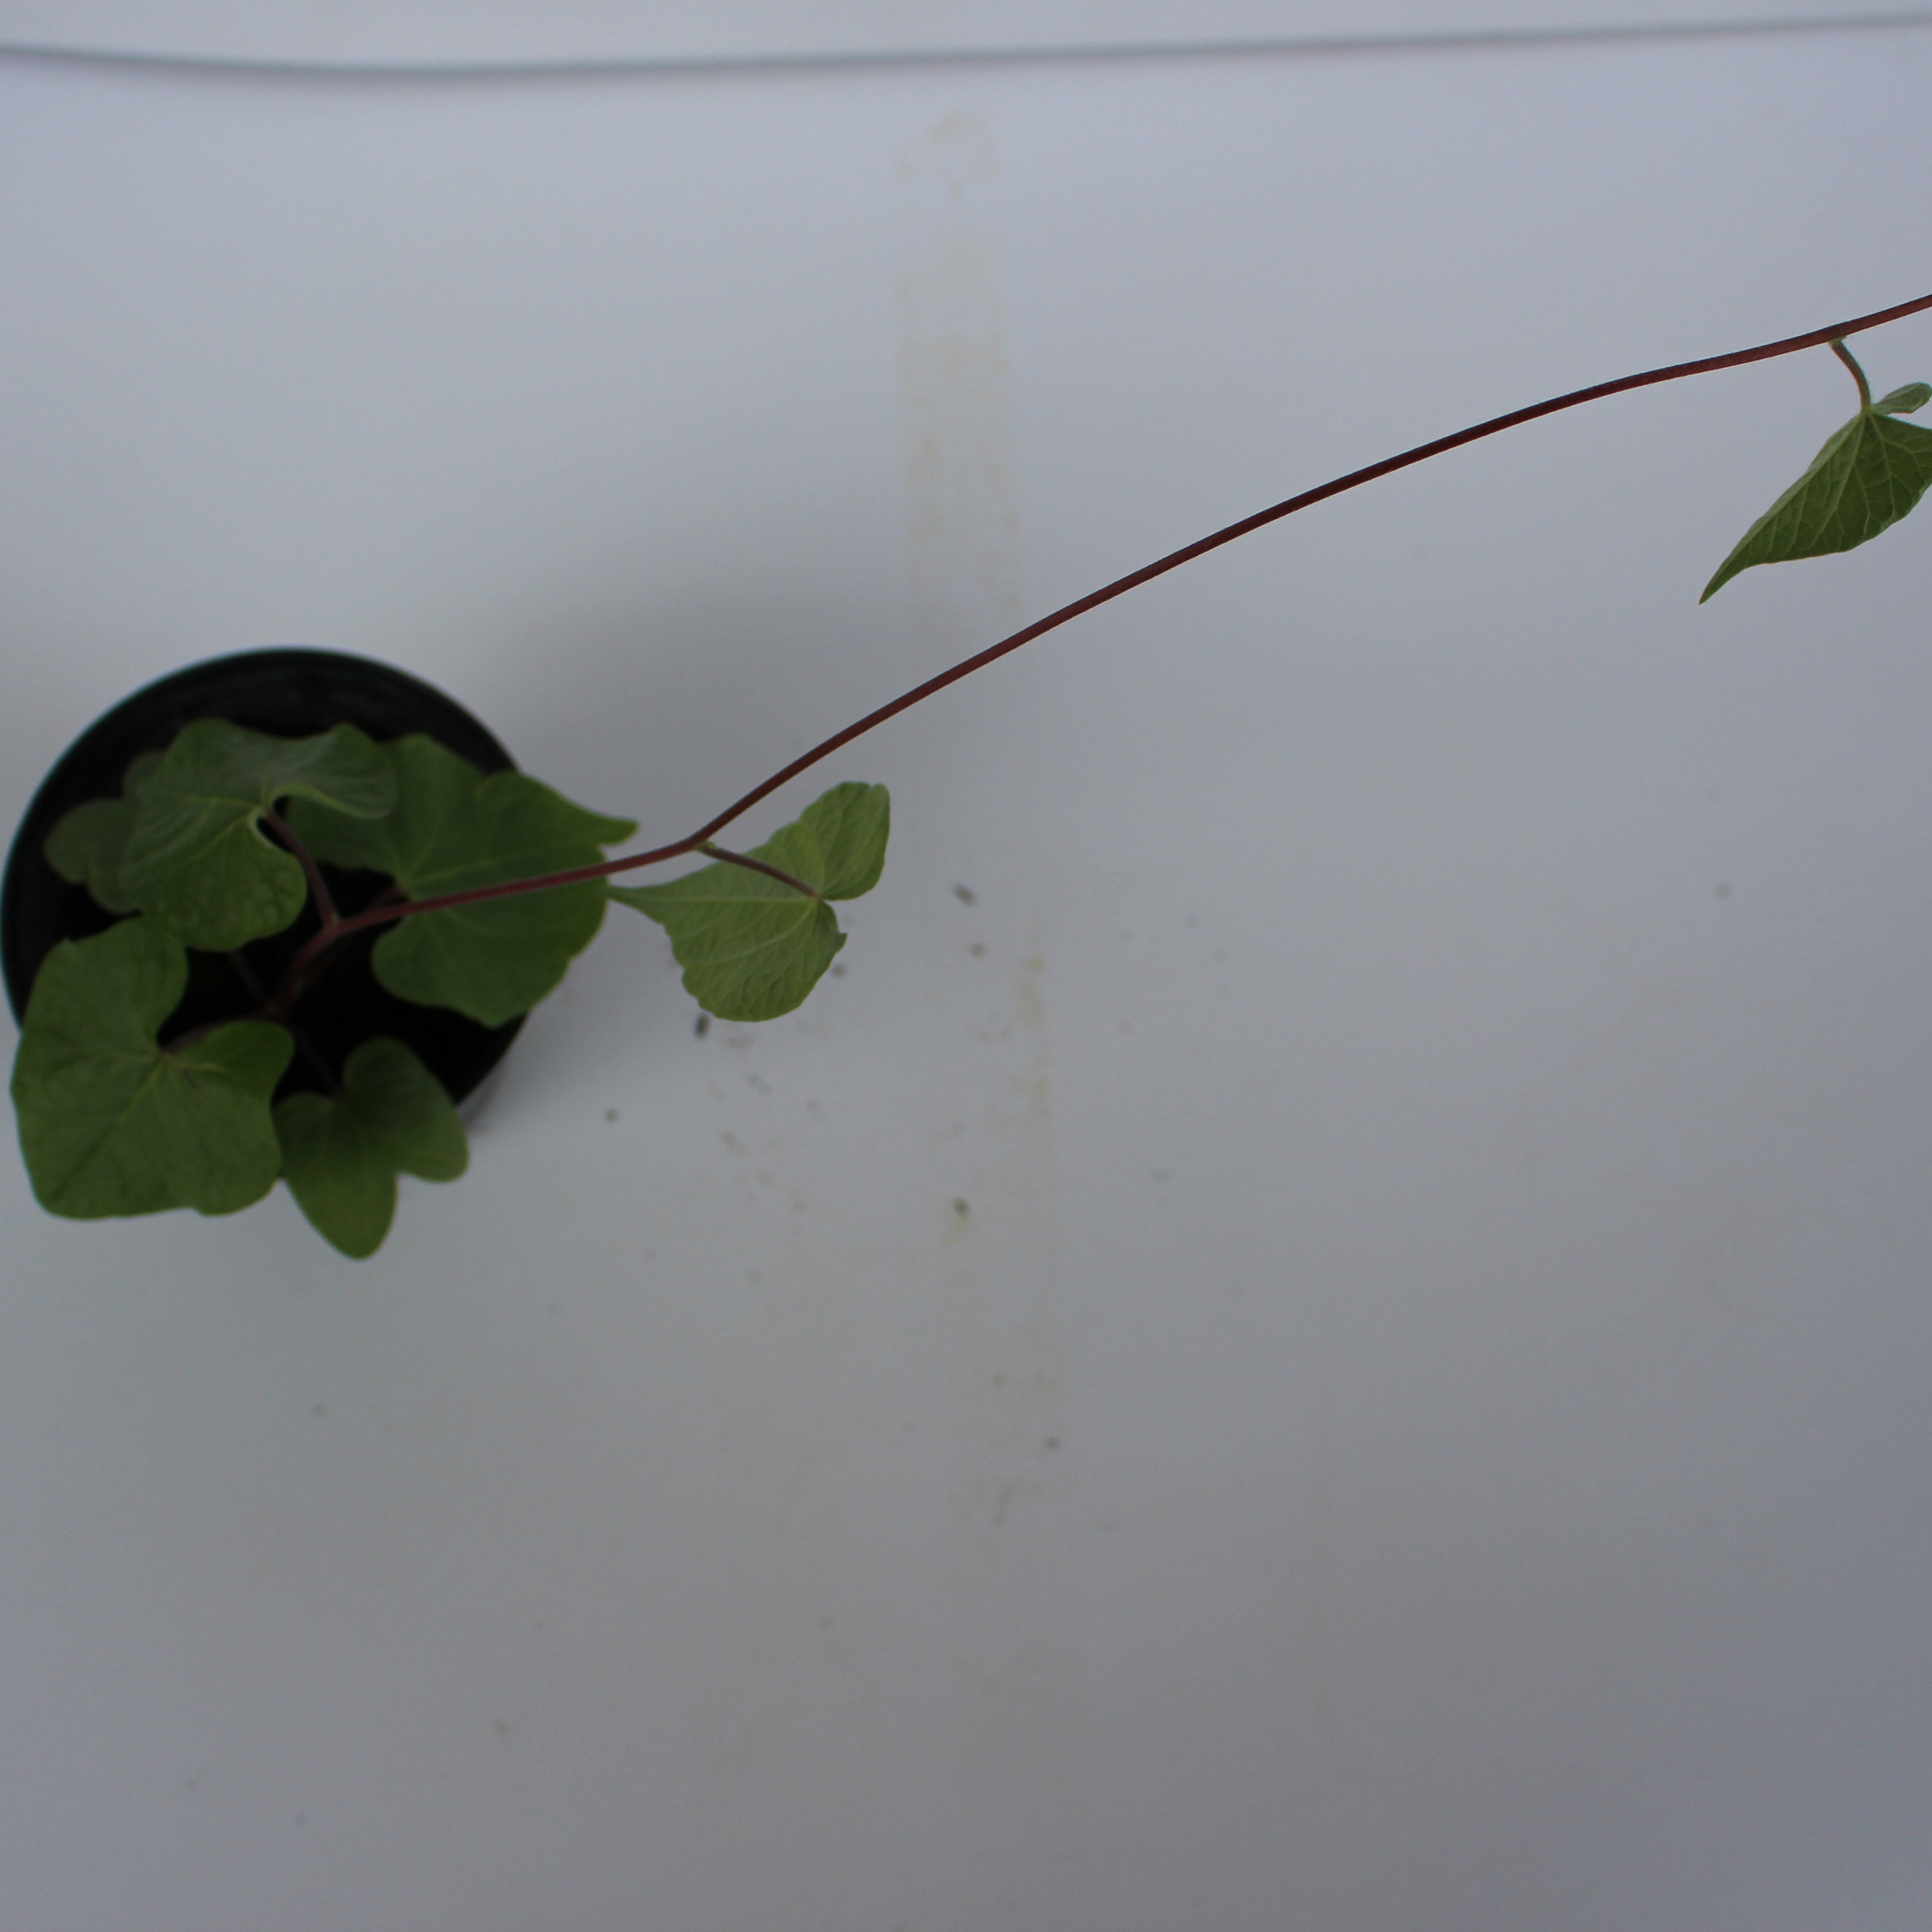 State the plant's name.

Convolvulus arvensis
